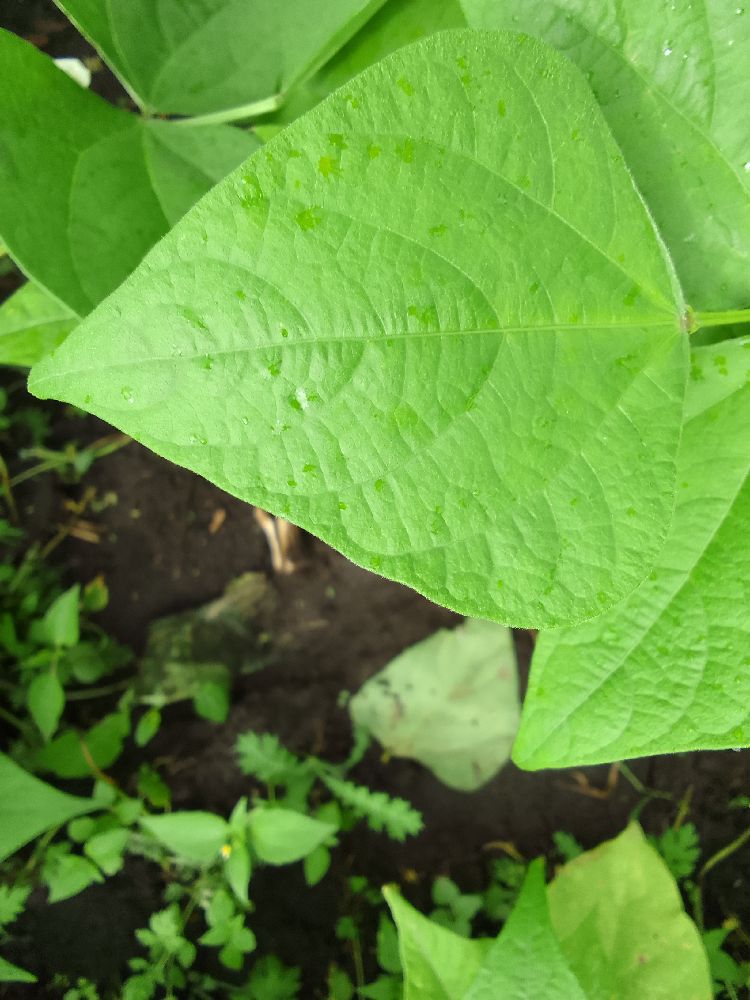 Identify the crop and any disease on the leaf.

common bean, healthy
